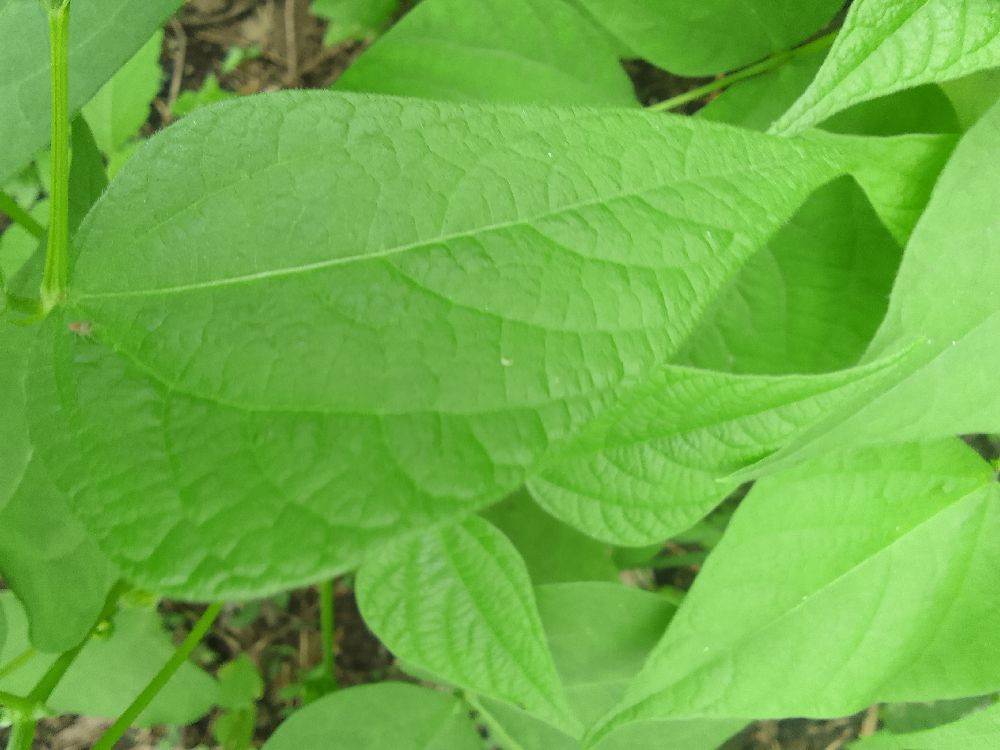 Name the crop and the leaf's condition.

common bean, healthy
